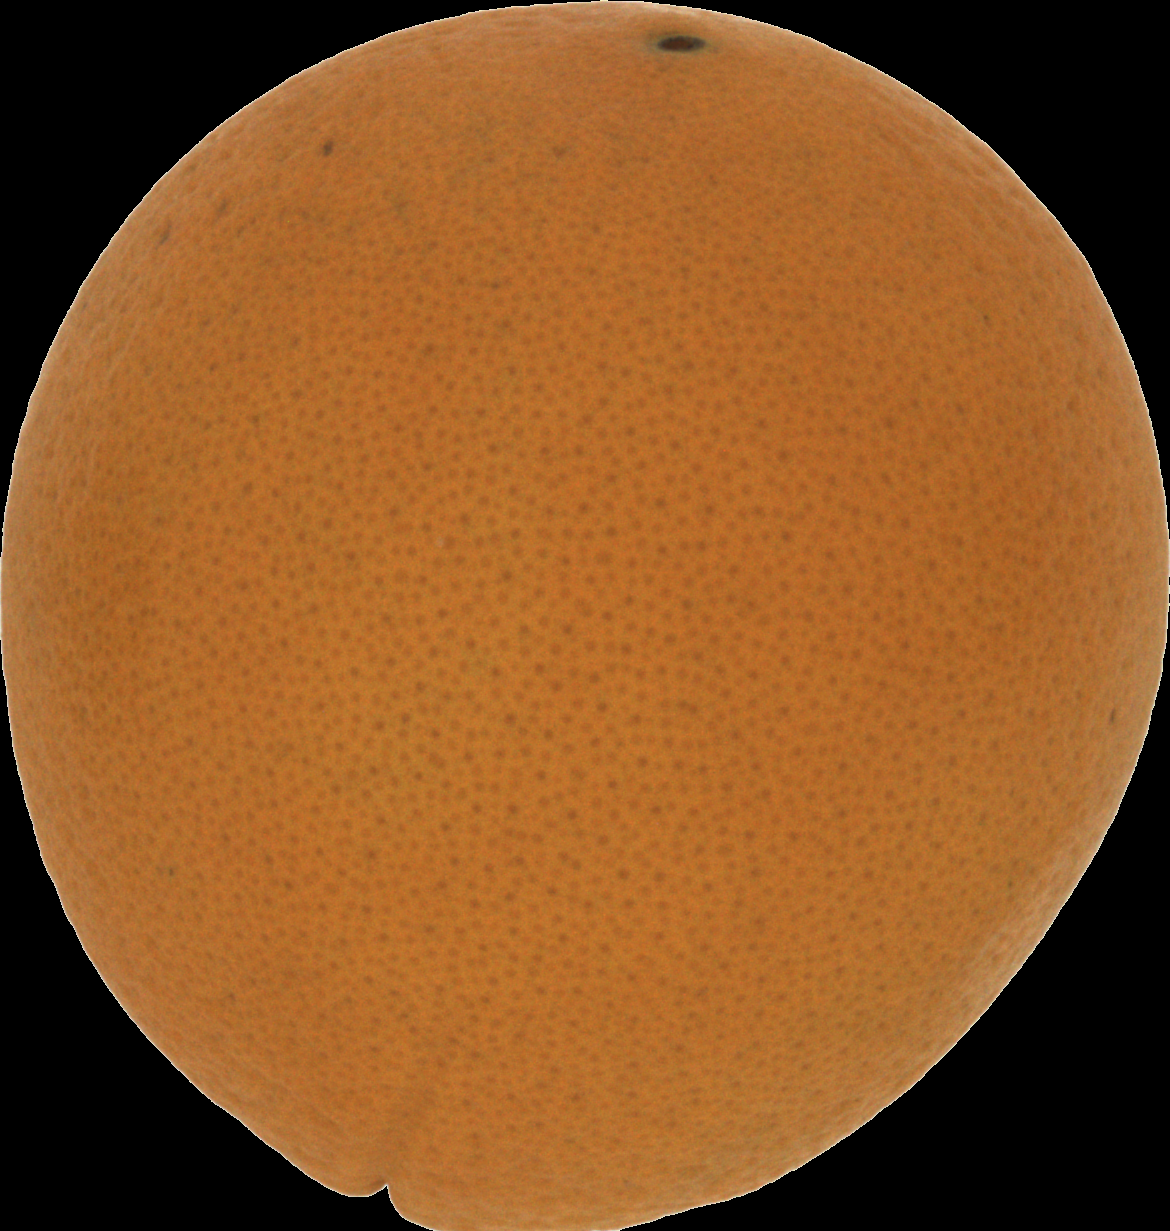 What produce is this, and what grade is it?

orange, good
